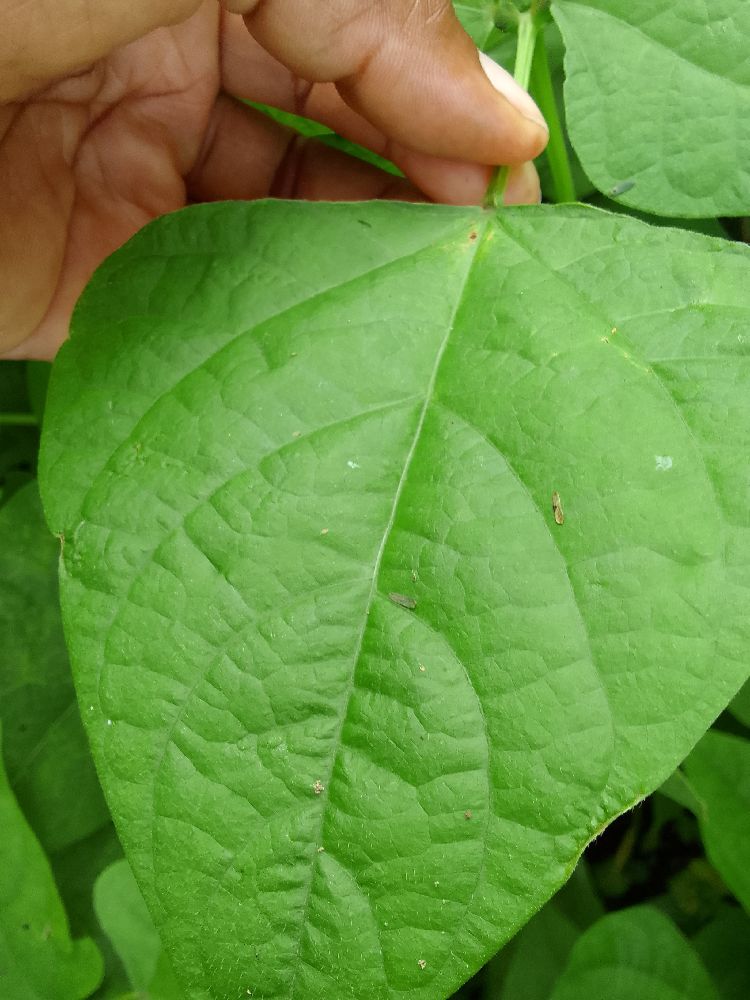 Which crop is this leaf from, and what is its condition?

common bean, healthy
